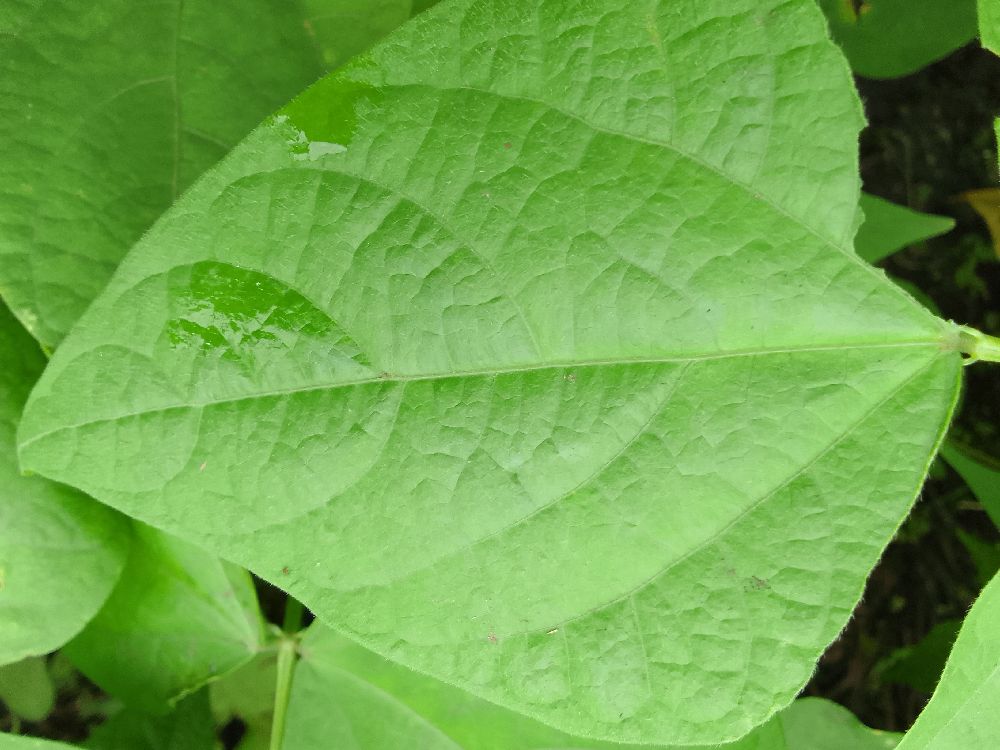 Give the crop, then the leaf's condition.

common bean, healthy
